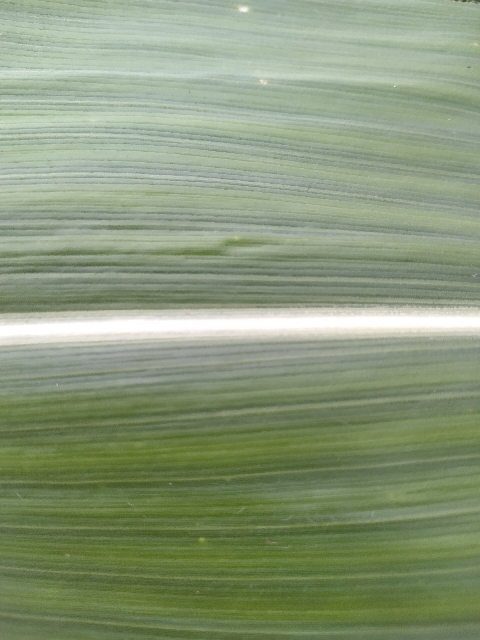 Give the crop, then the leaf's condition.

maize, healthy
